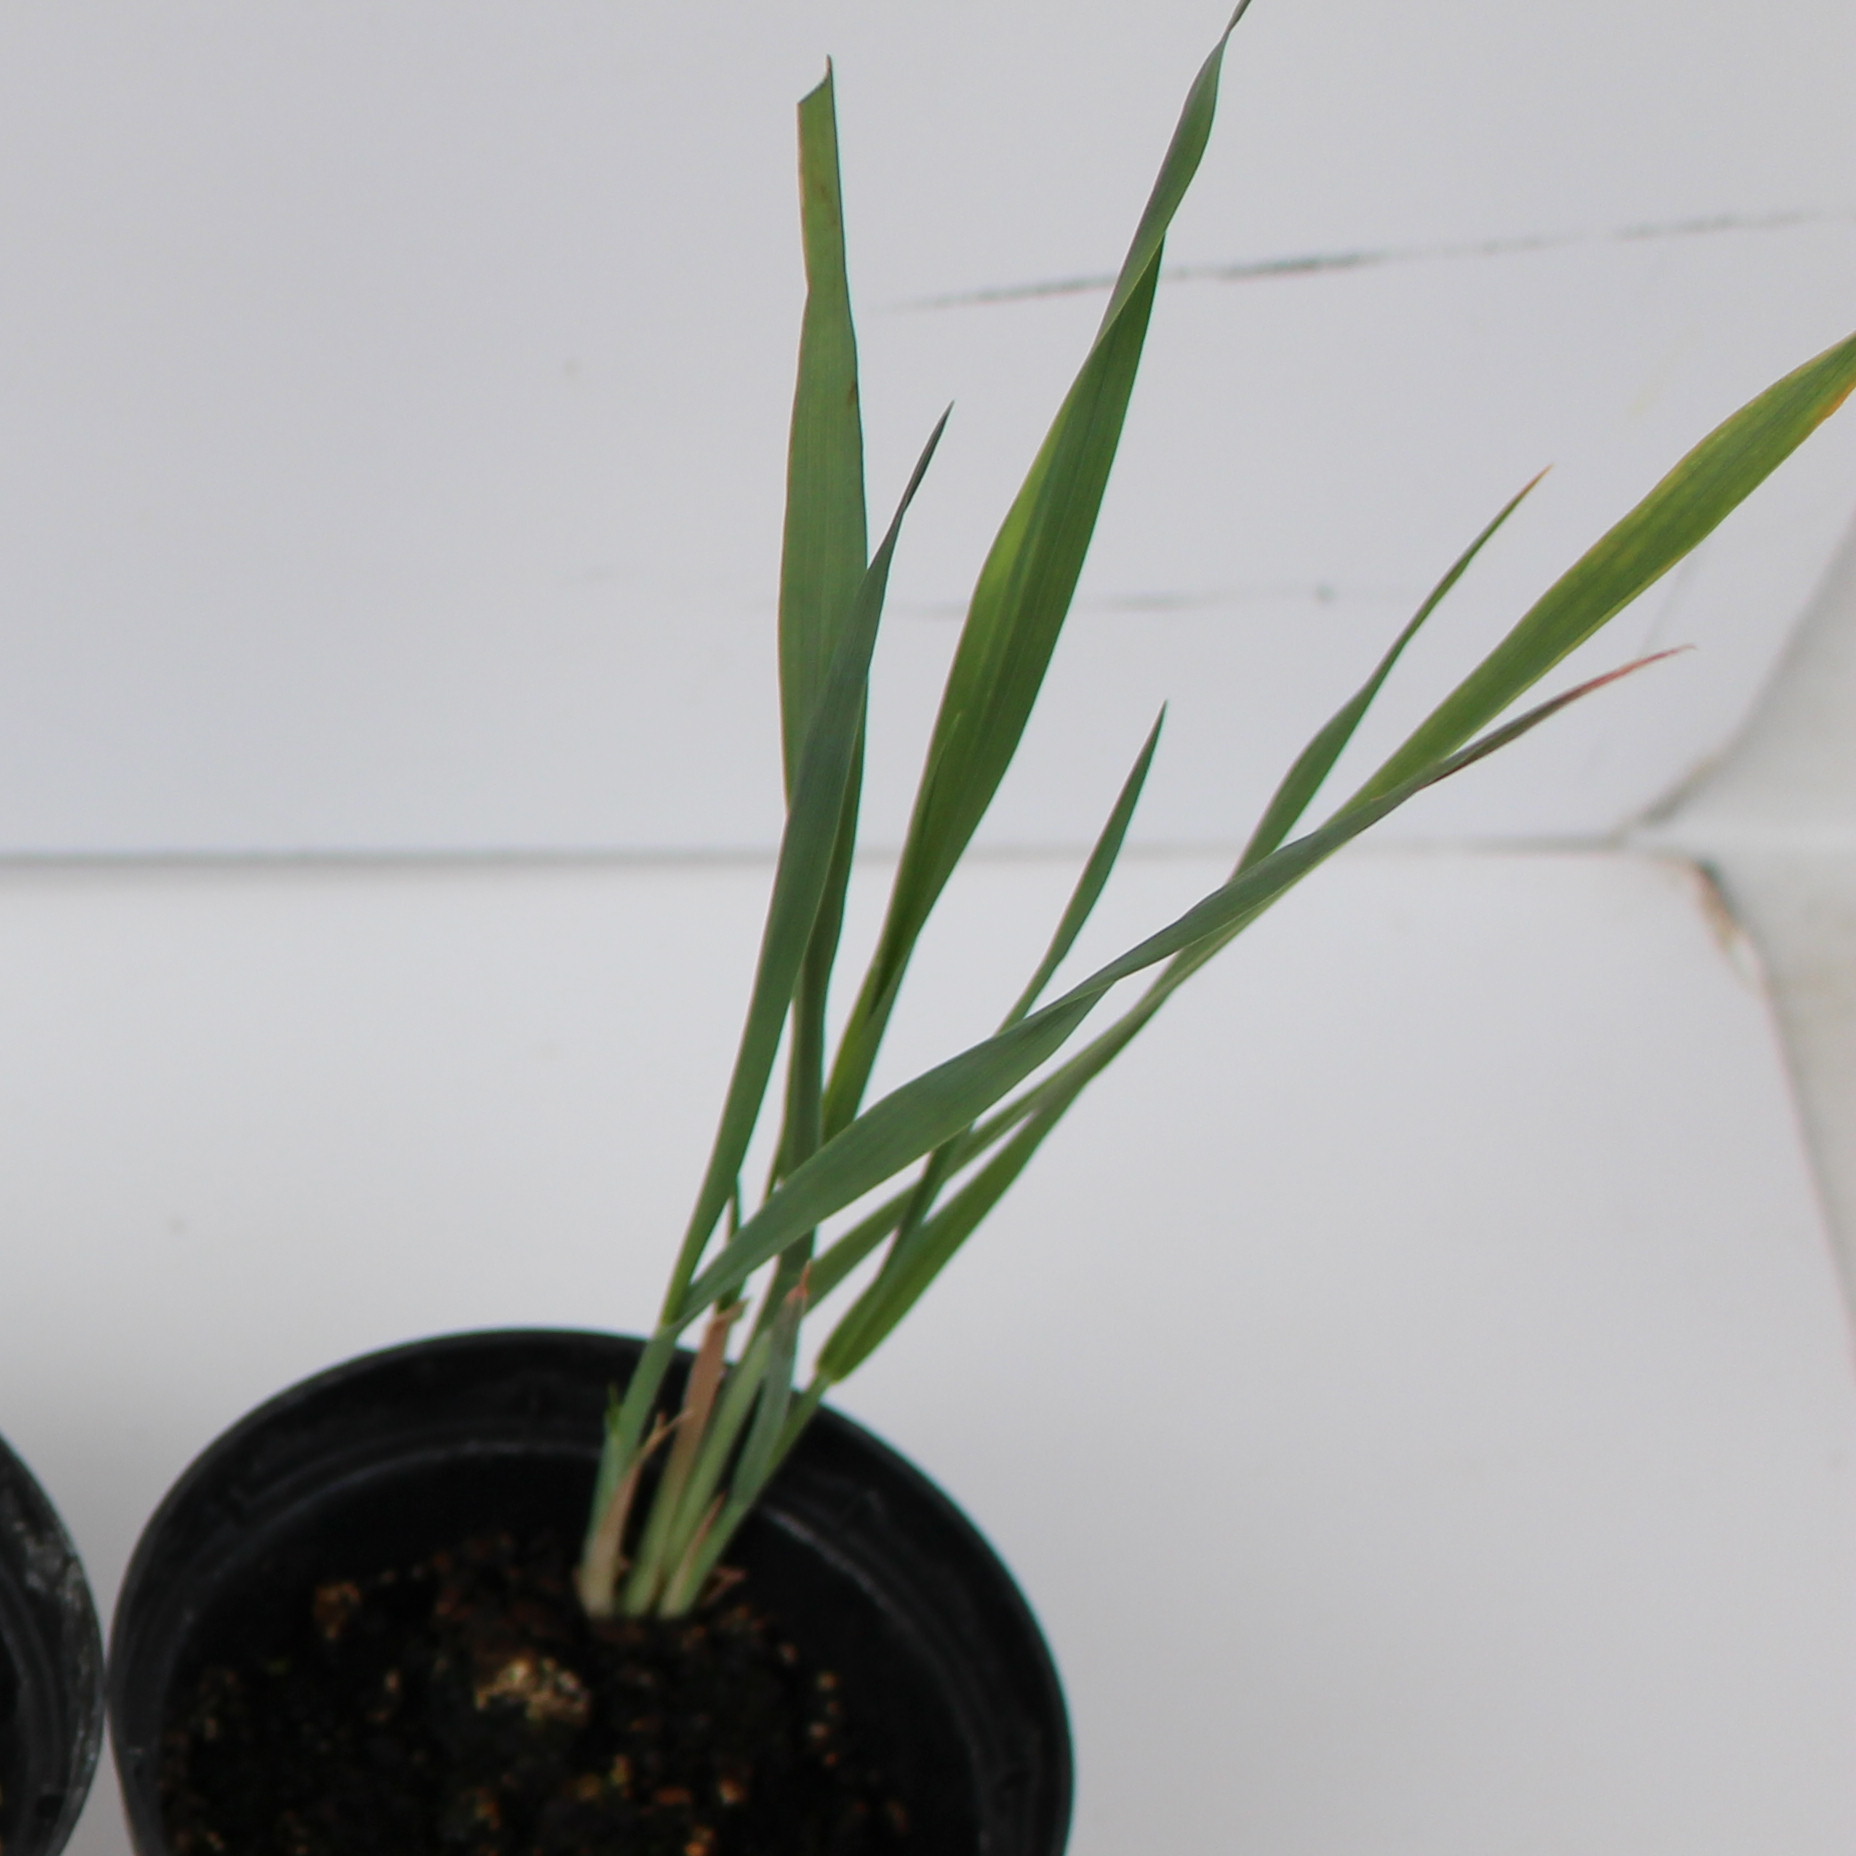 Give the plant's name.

Avena sterilis
